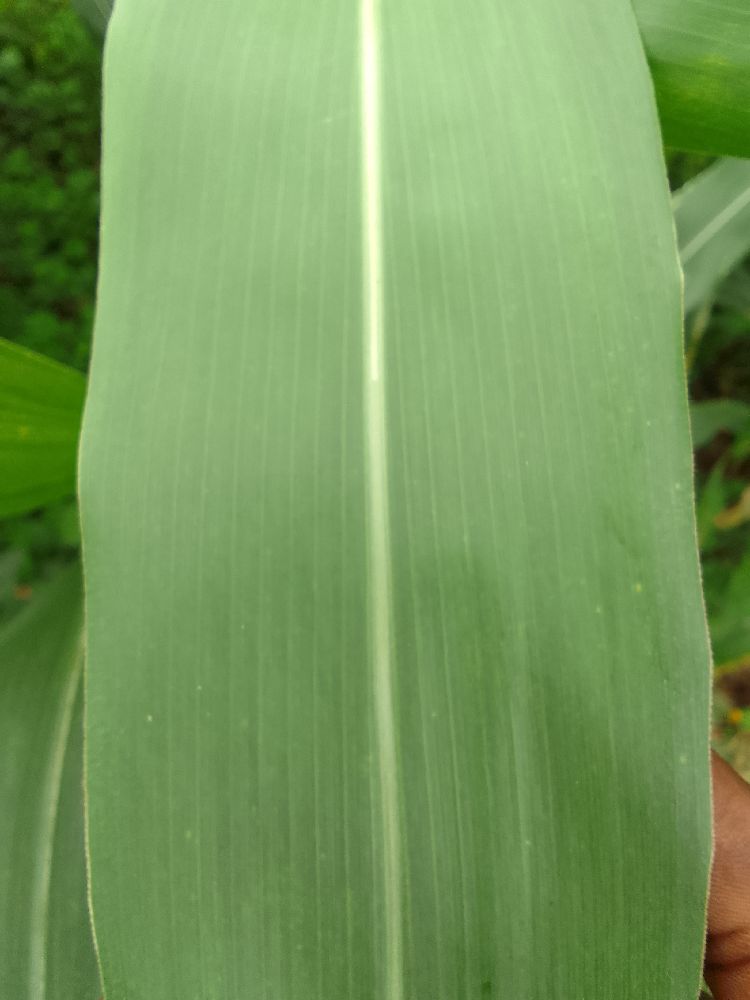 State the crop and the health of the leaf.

maize, healthy
